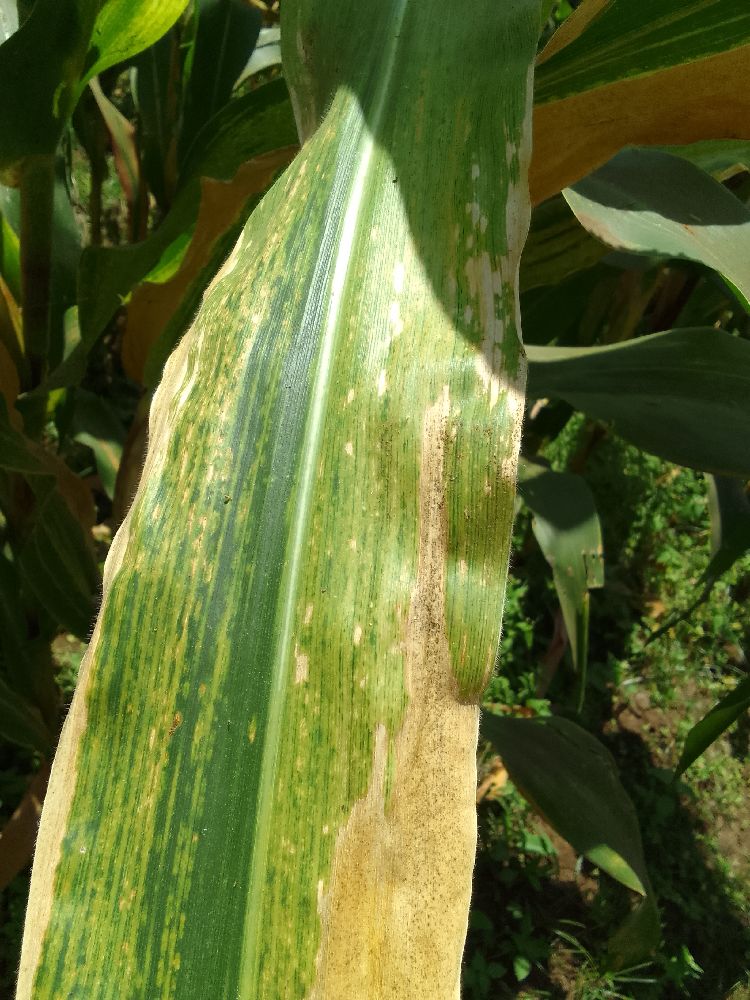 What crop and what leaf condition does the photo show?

maize, maize lethal necrosis
